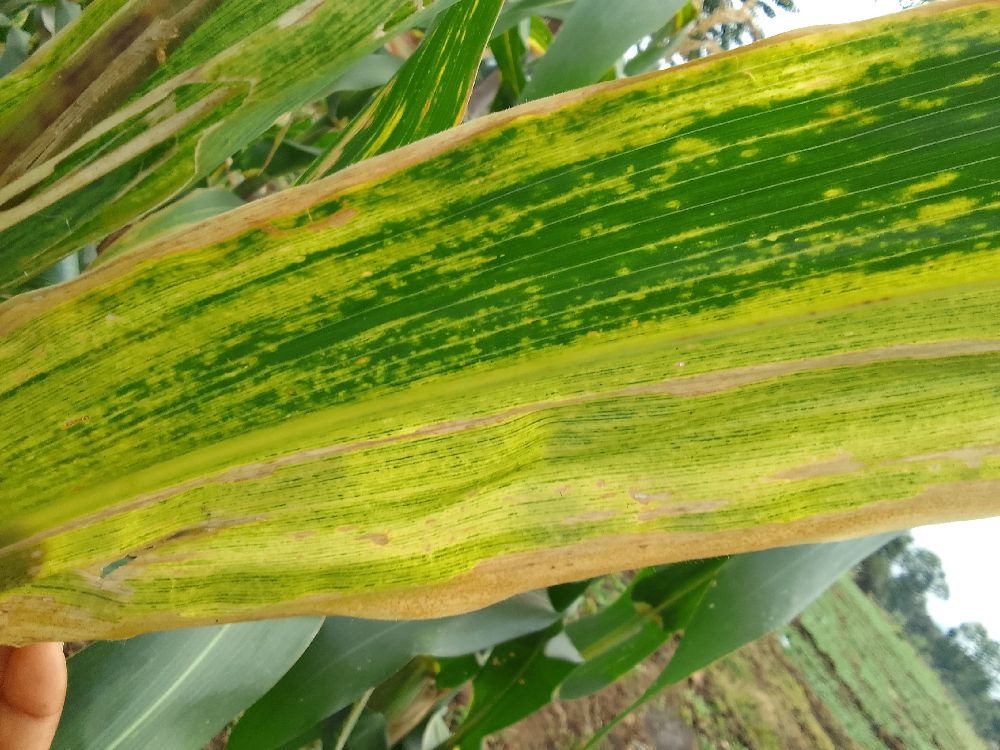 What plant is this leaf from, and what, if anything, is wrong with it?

maize, maize lethal necrosis
